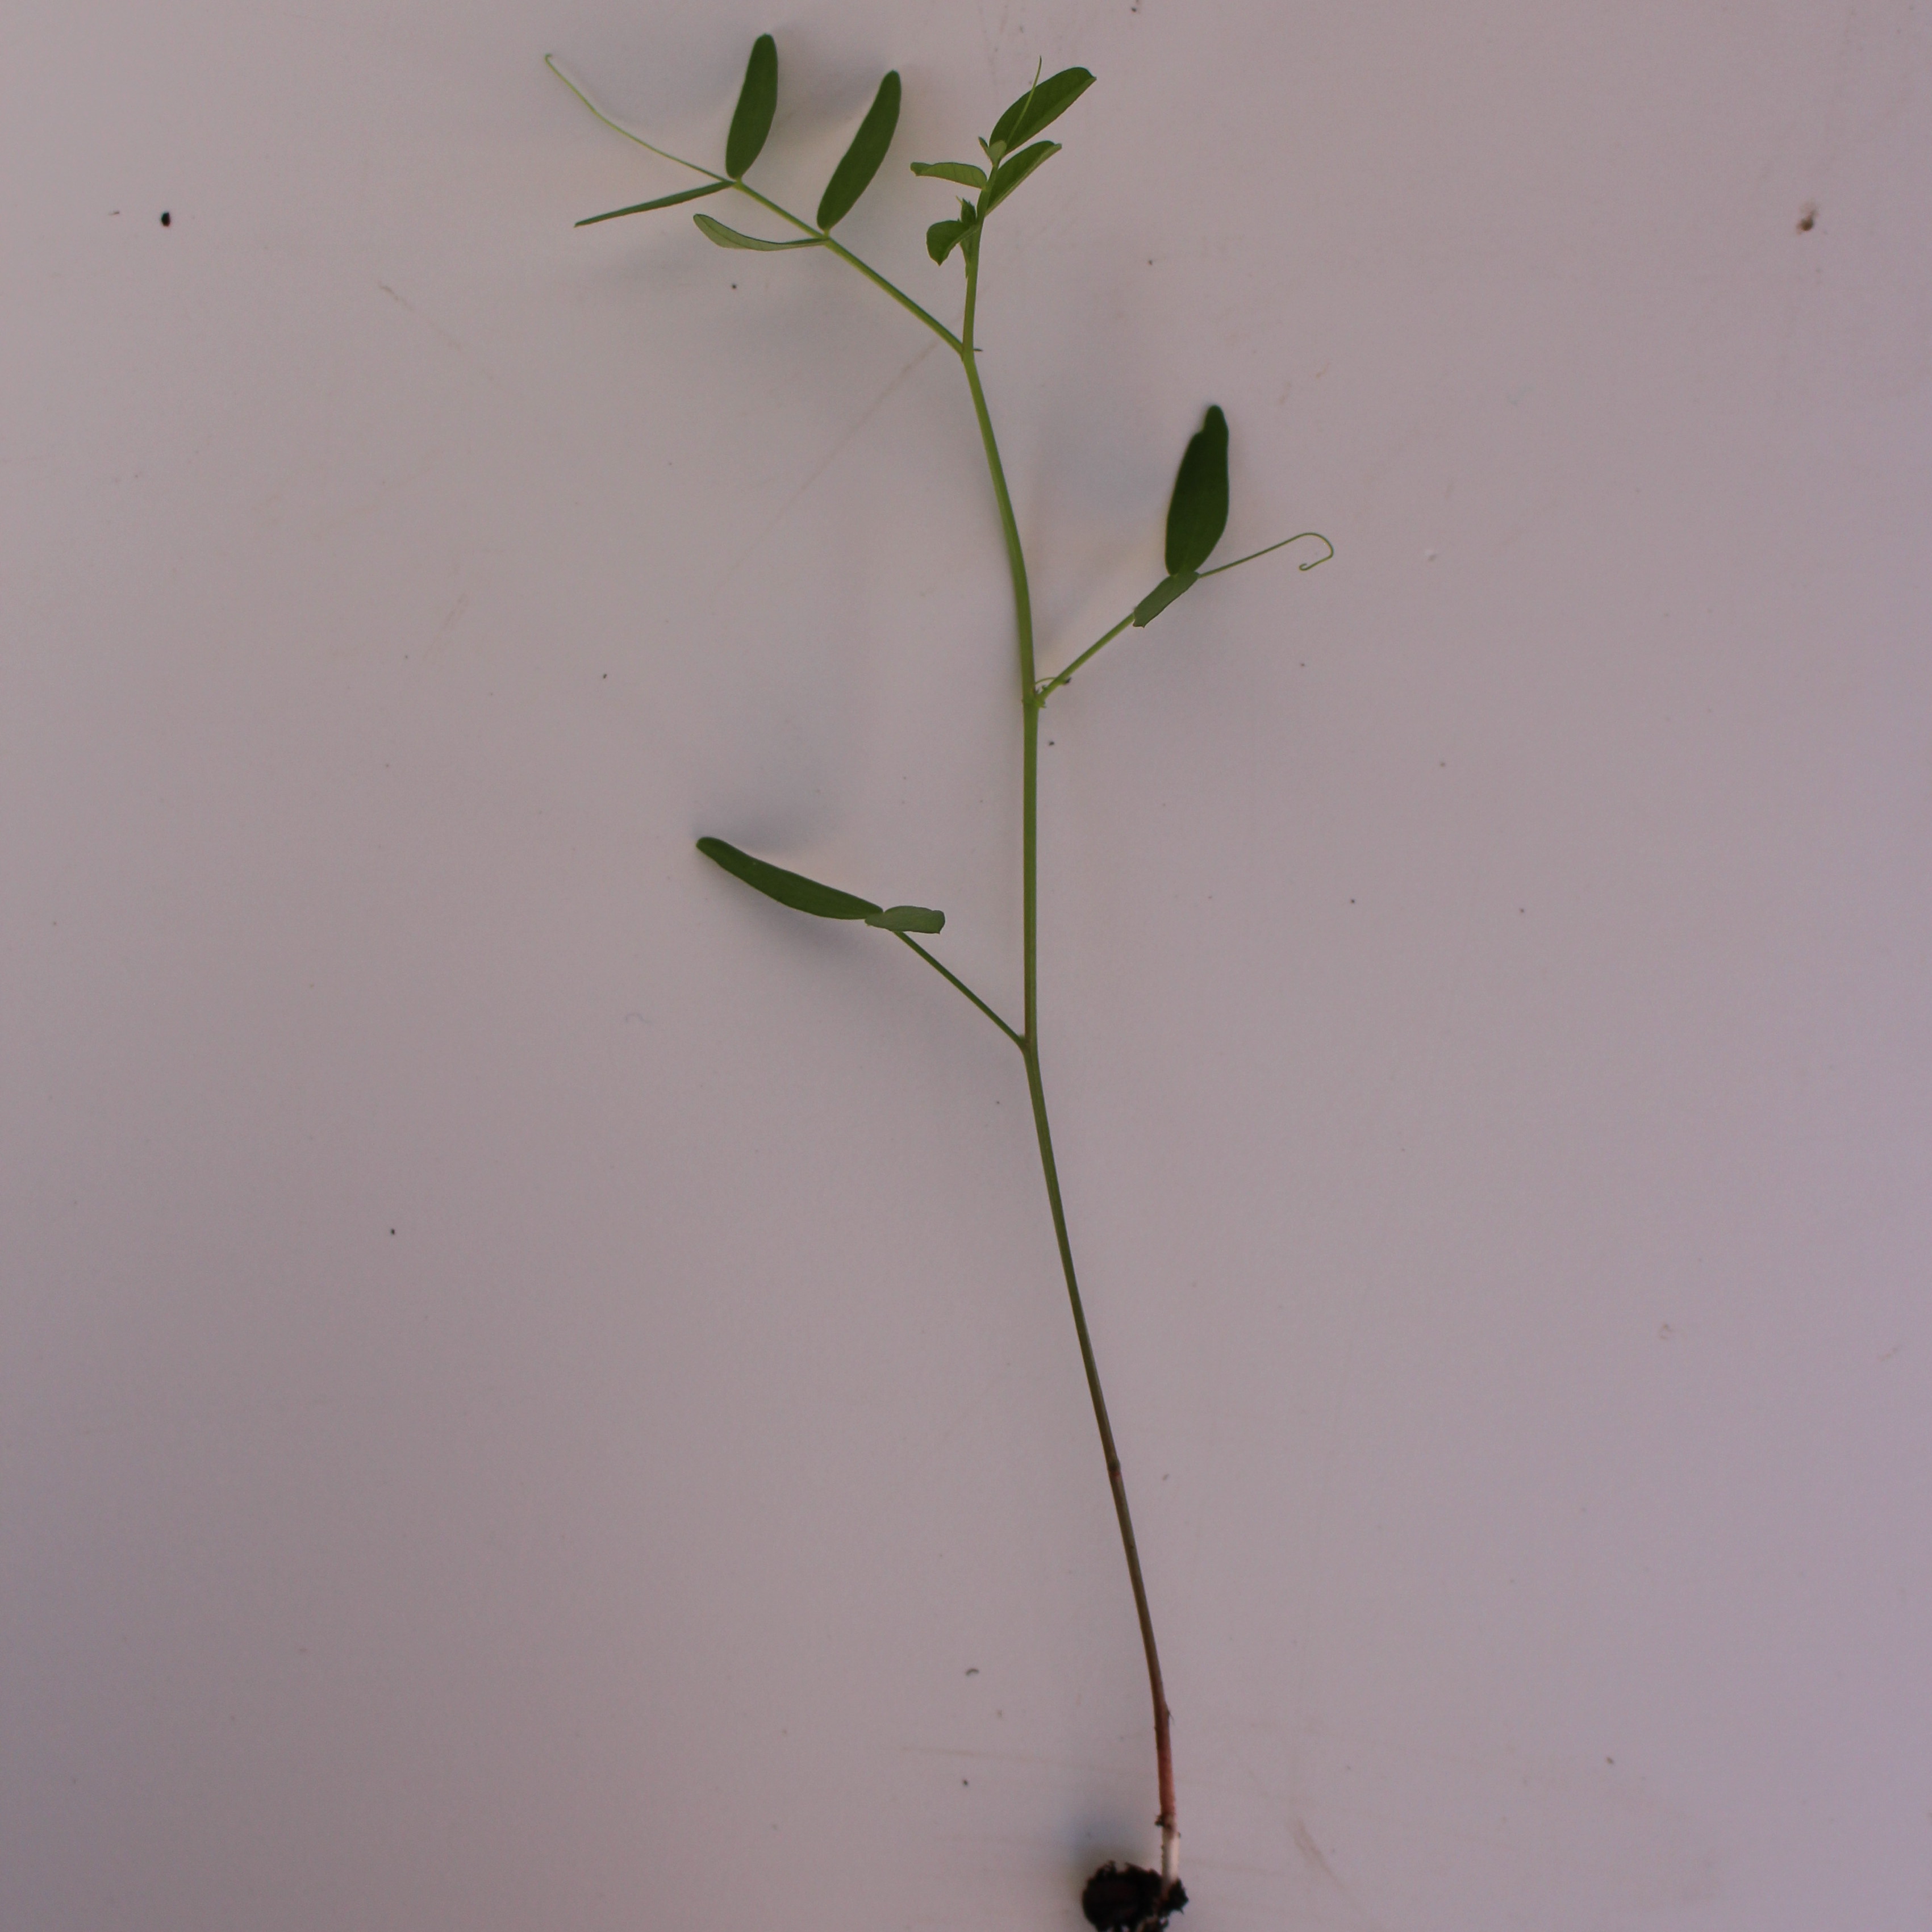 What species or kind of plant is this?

Vicia sativa
